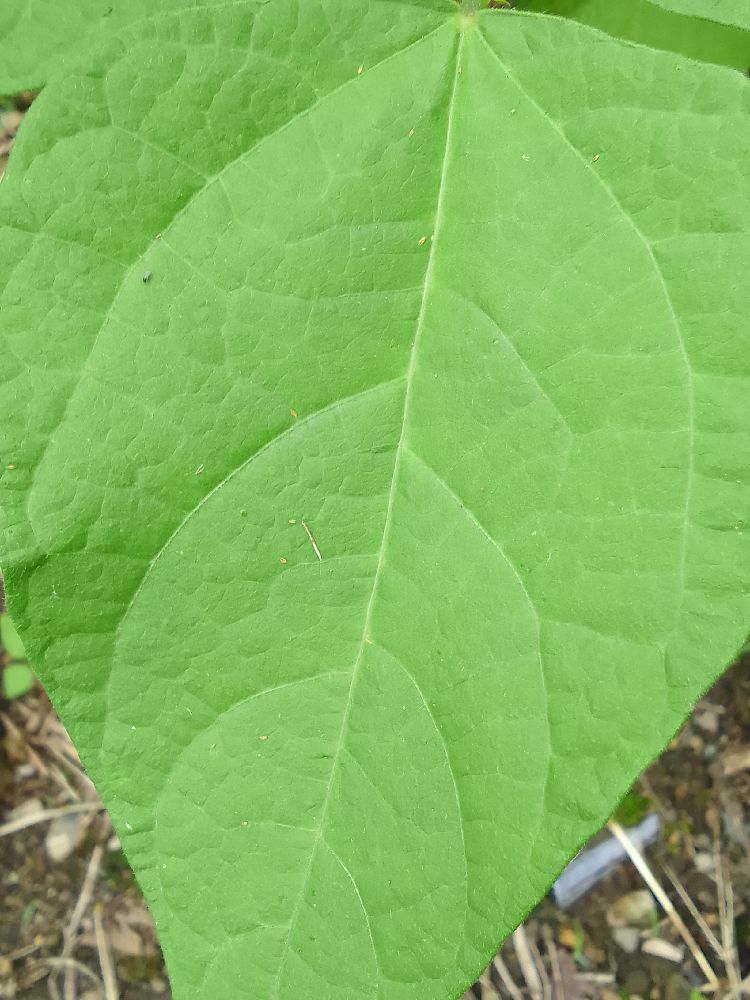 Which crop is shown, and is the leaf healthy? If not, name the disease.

common bean, healthy
